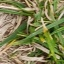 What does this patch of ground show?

grass
